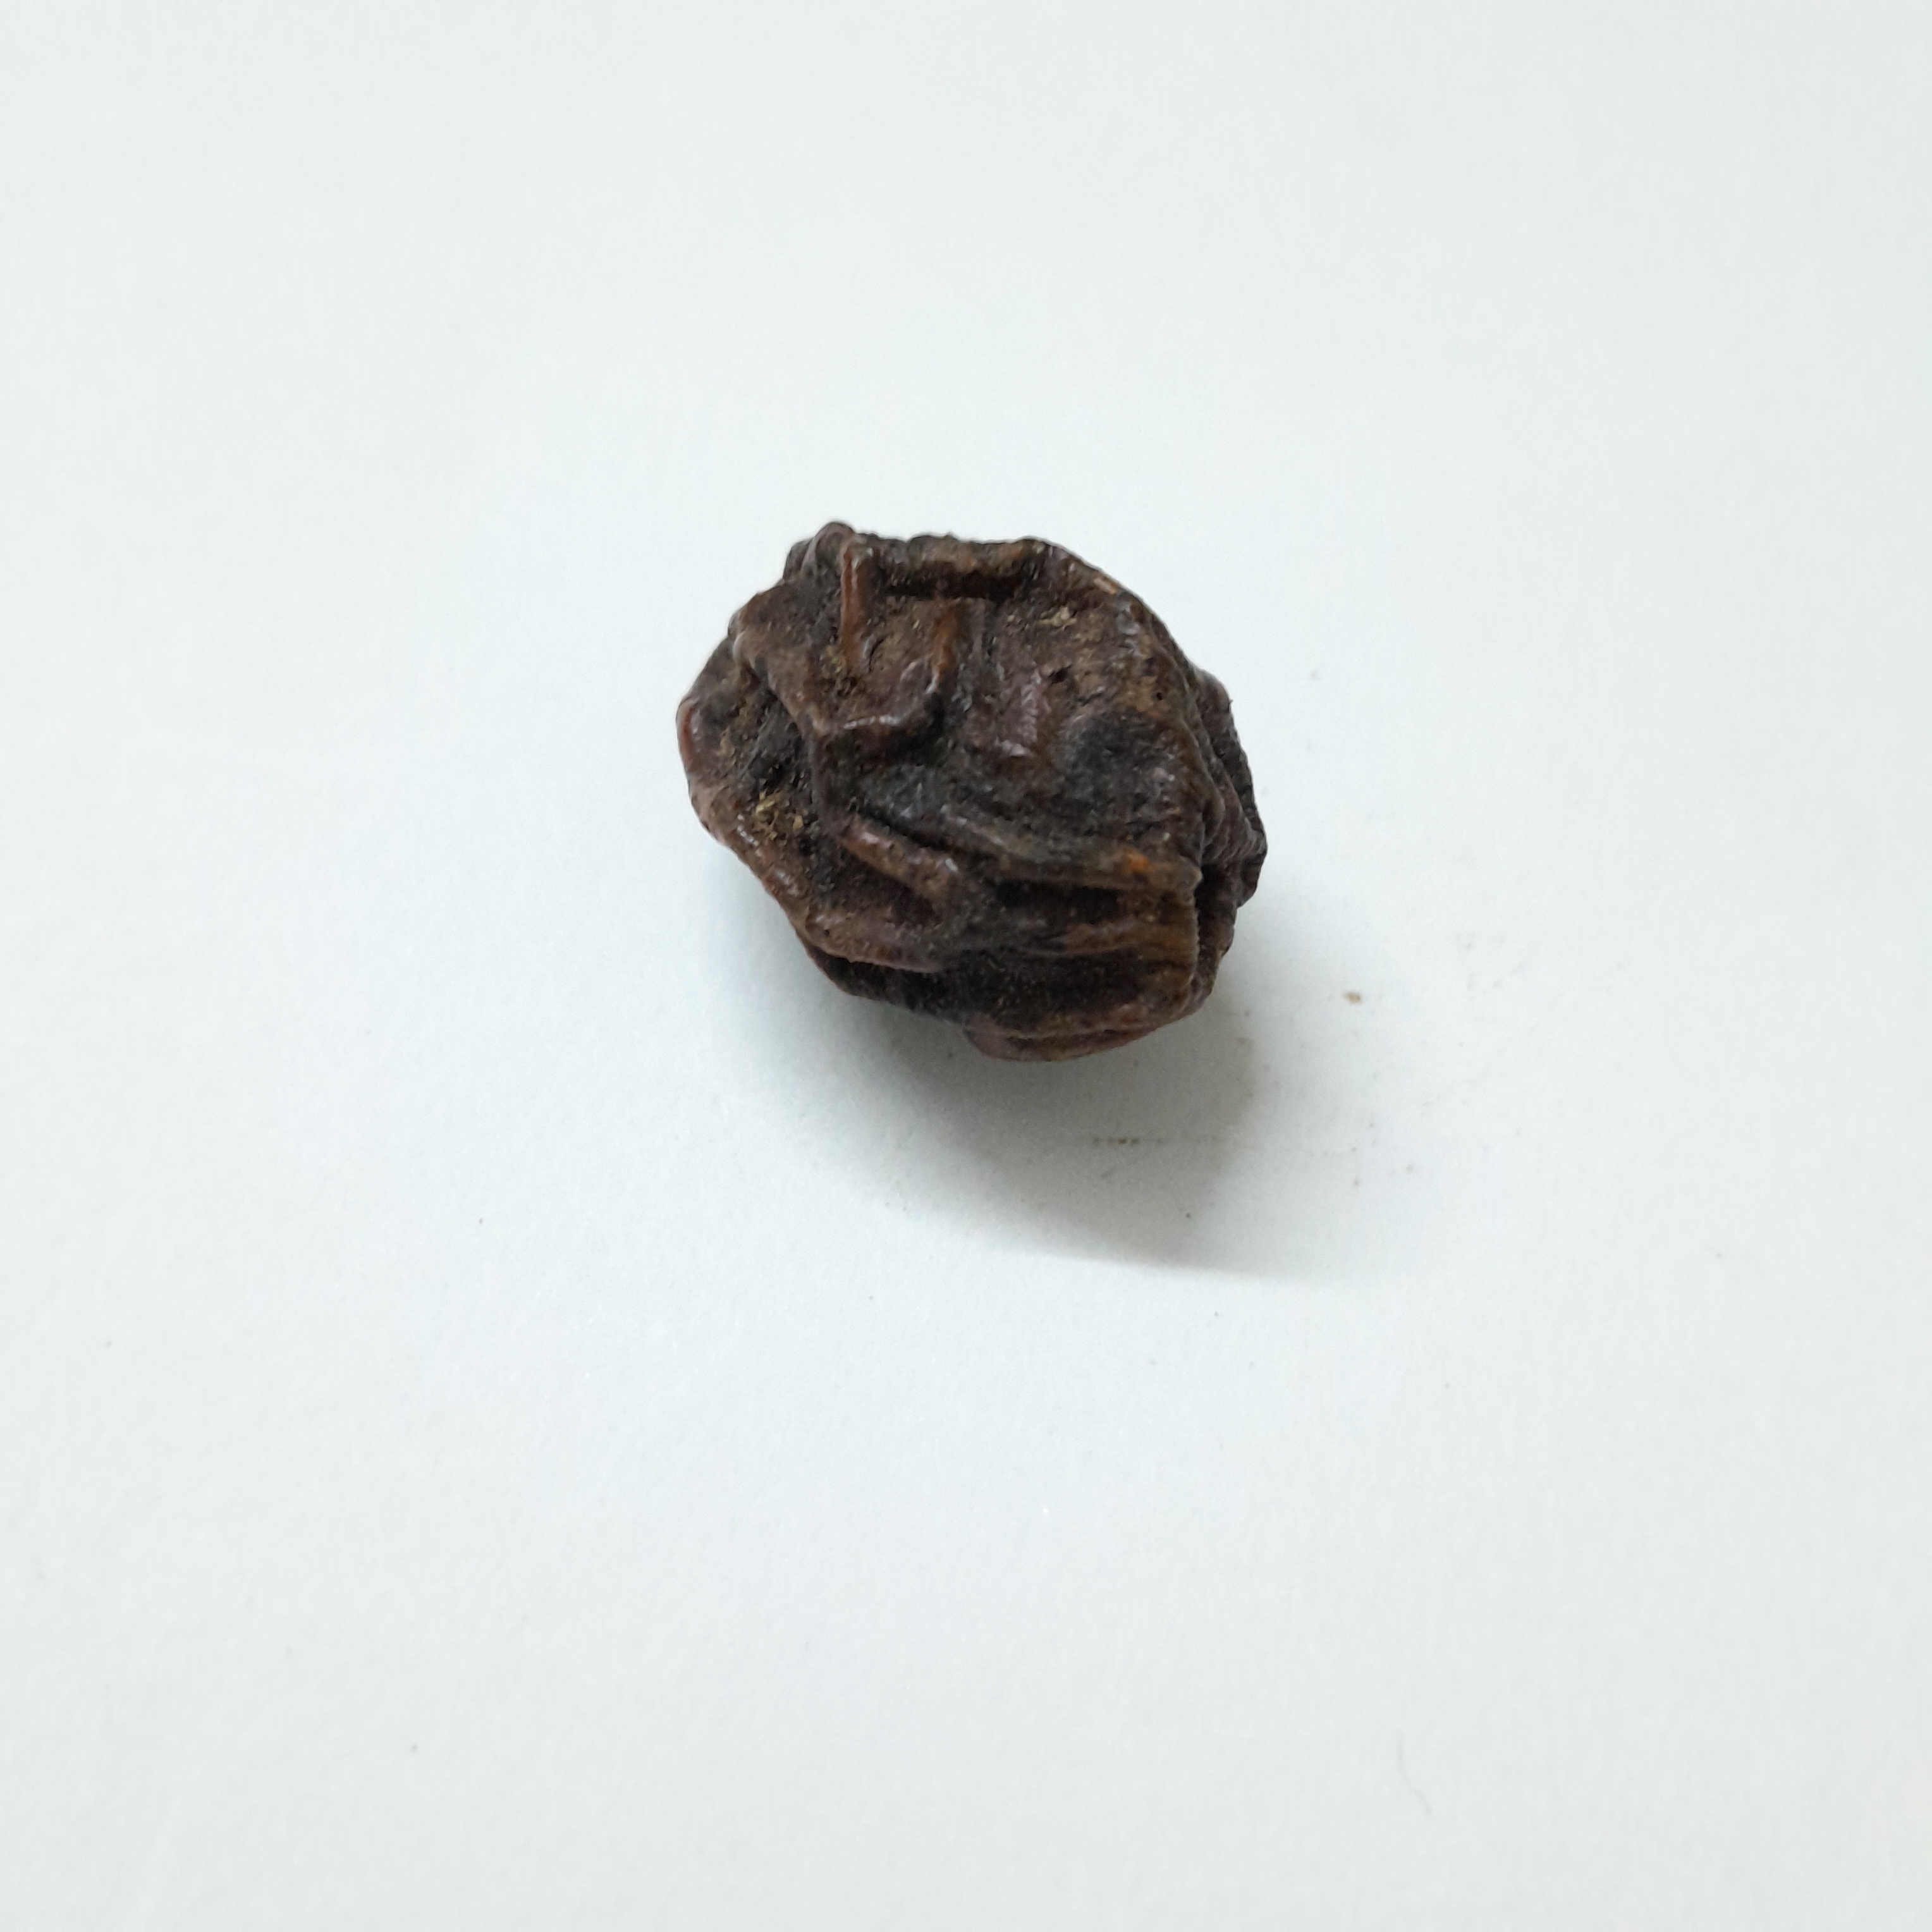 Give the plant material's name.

kadukharik
